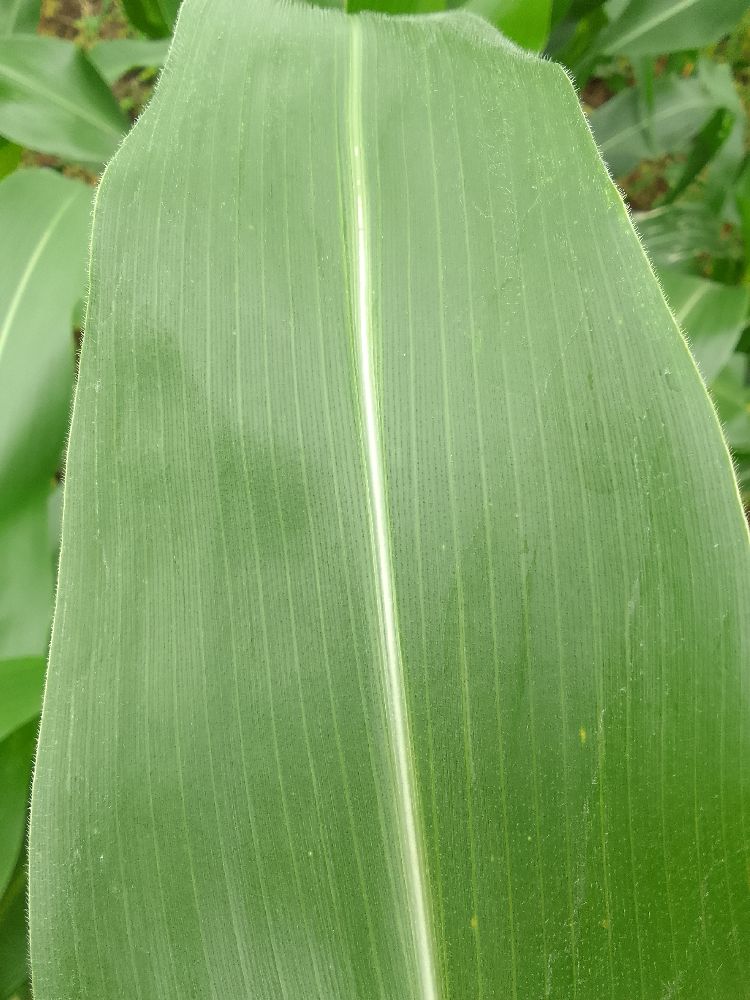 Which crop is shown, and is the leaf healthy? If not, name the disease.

maize, healthy
